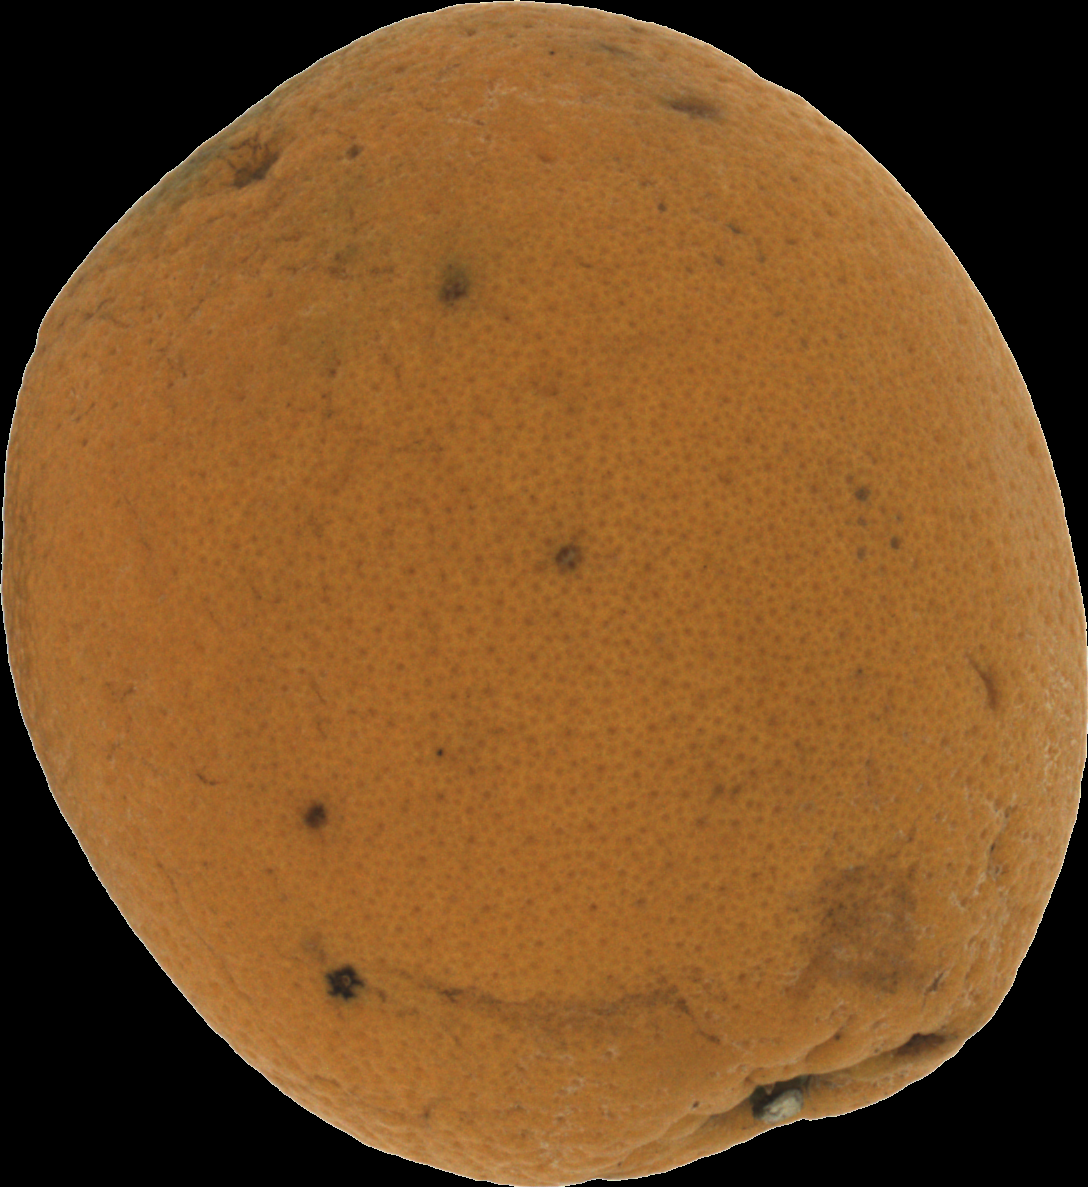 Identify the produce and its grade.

orange, bad
